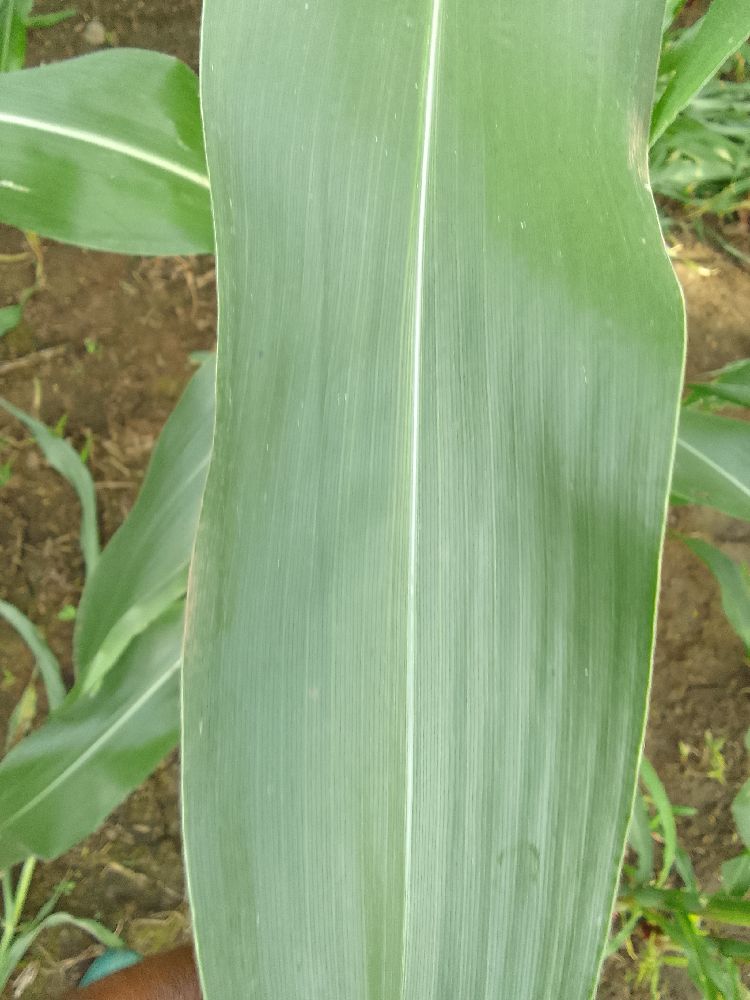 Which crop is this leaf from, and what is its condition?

maize, healthy
